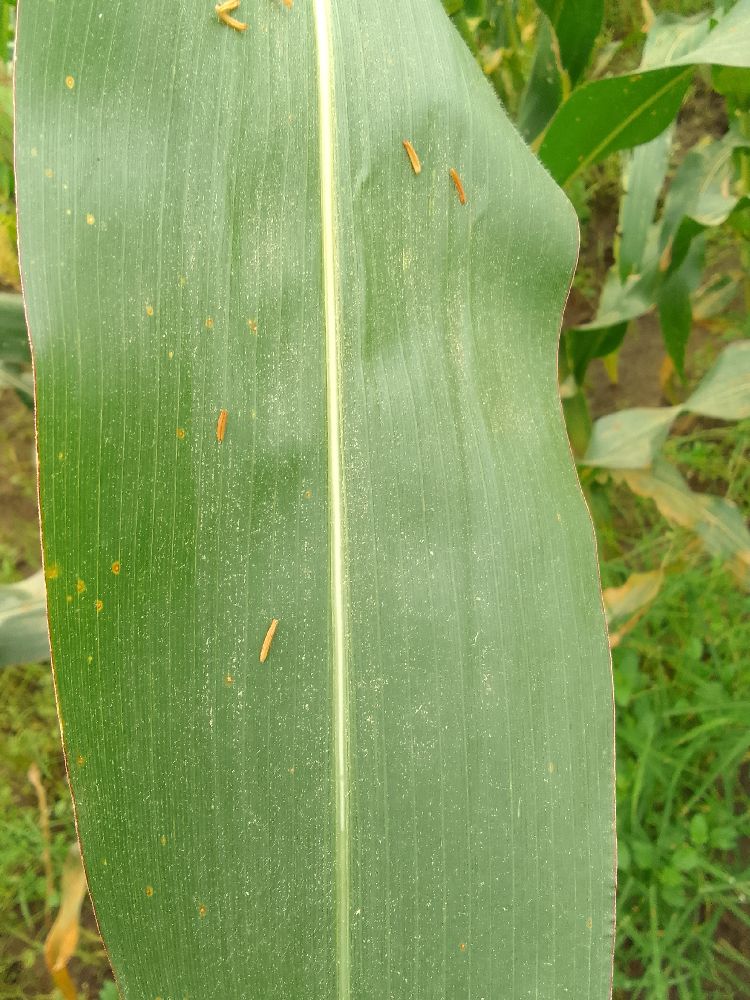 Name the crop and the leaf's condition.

maize, healthy
